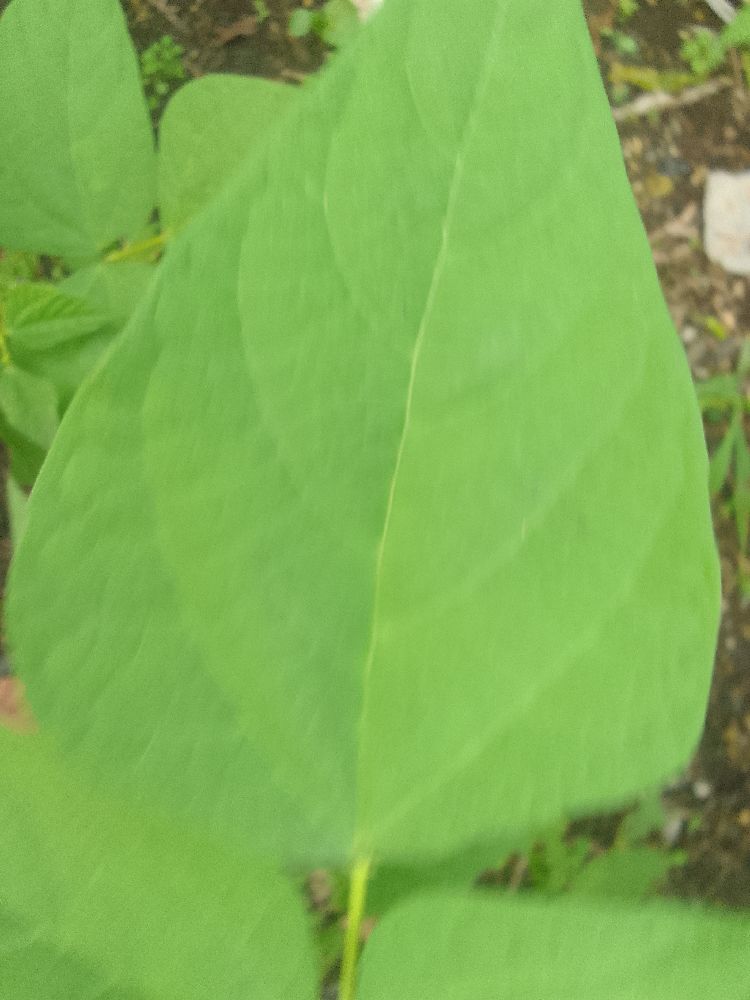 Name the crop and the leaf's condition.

common bean, healthy
